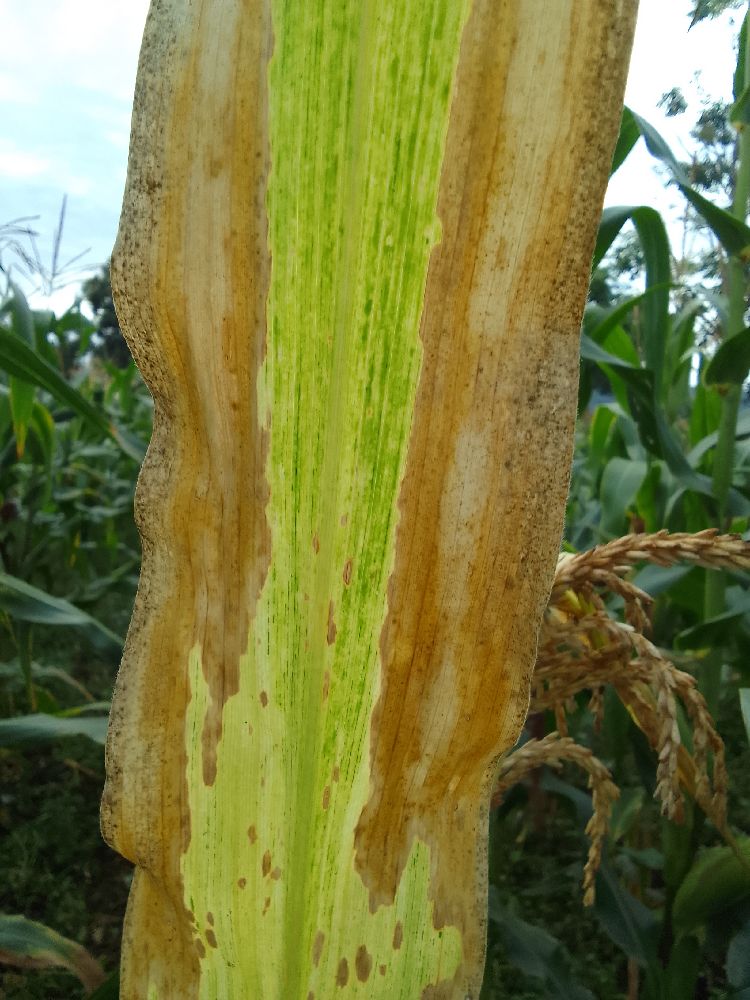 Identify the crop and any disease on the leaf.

maize, maize lethal necrosis
